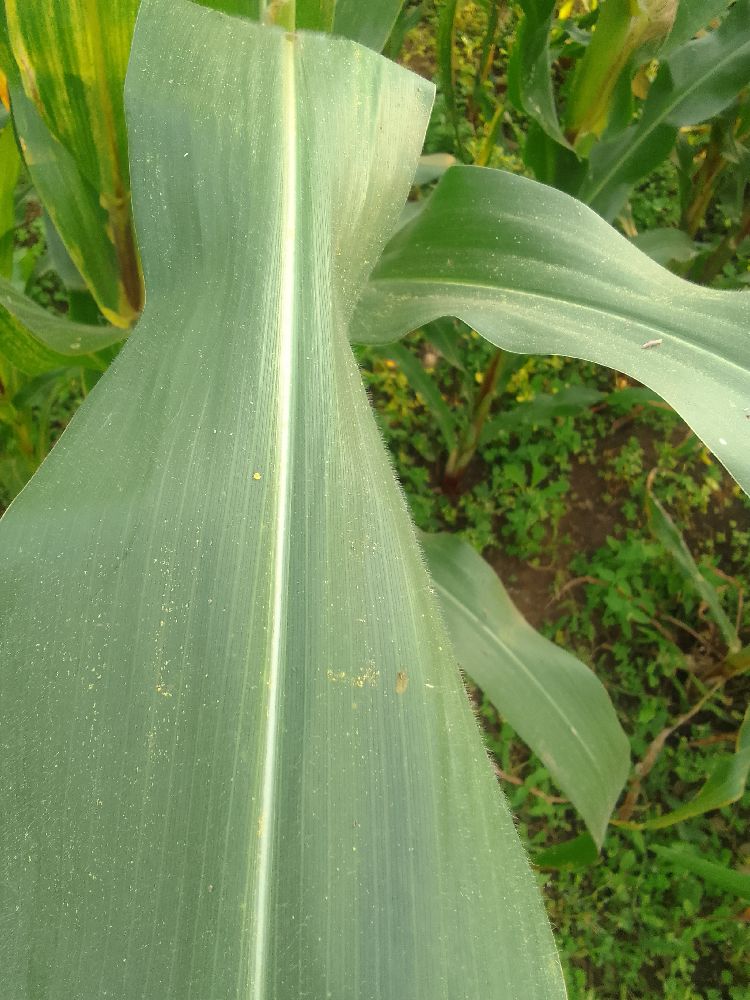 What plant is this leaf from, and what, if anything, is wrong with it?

maize, healthy
